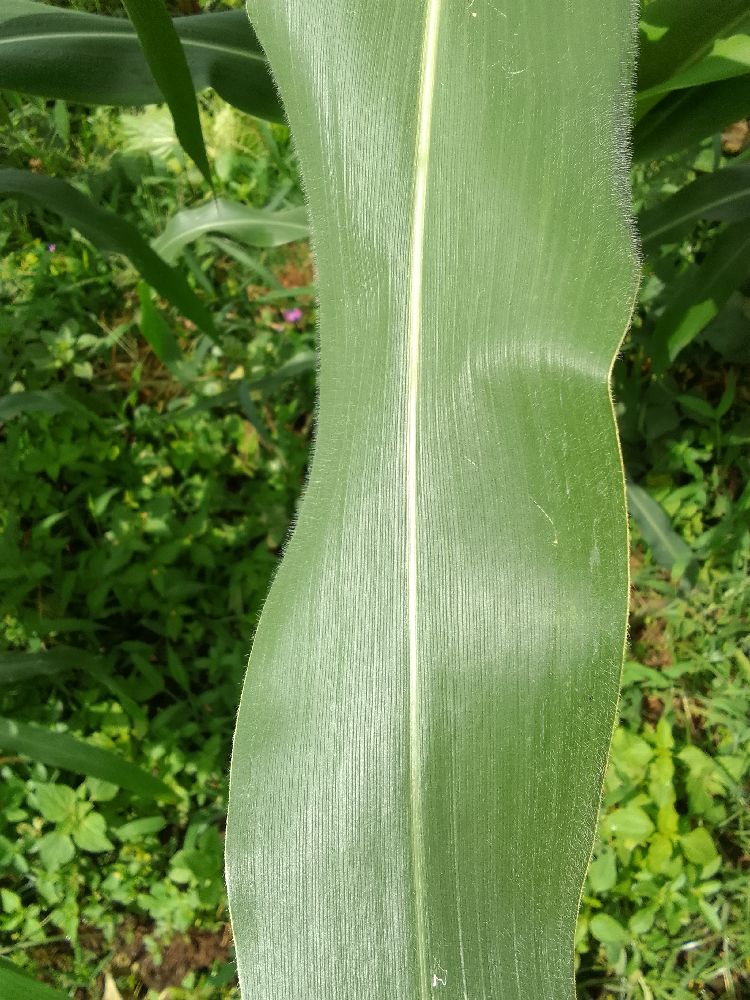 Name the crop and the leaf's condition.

maize, healthy
